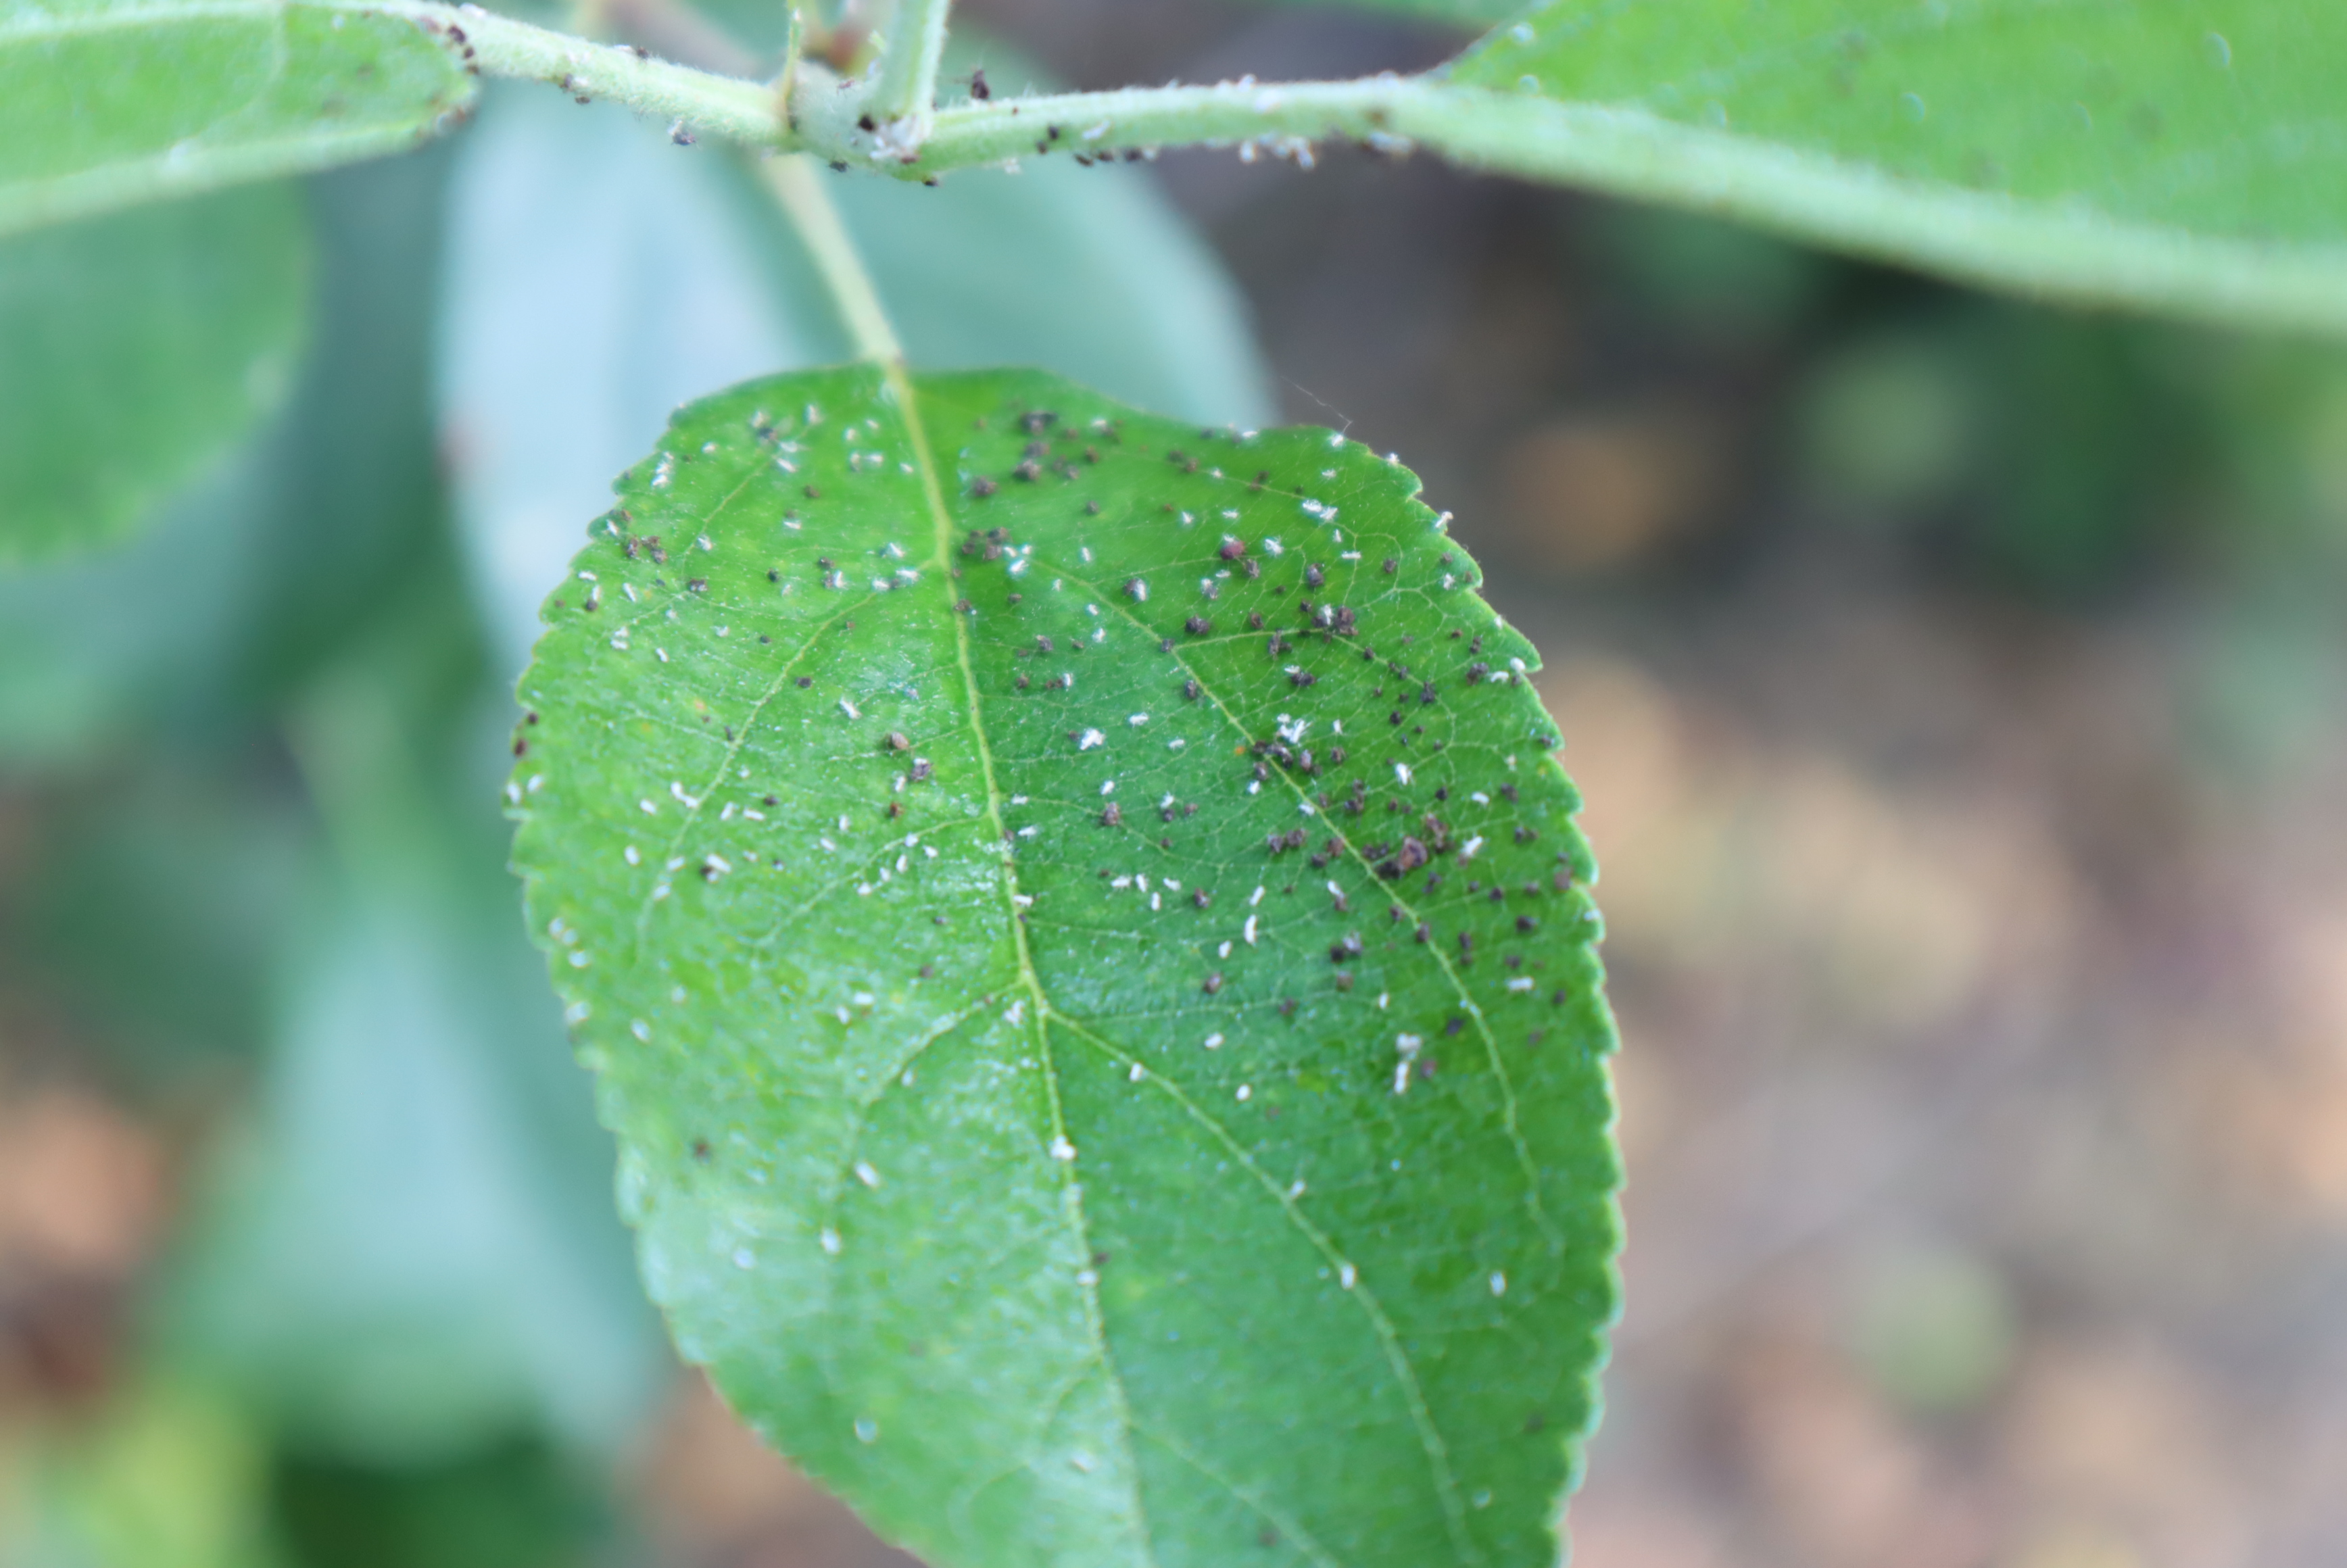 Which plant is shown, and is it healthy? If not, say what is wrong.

apple, aphids
